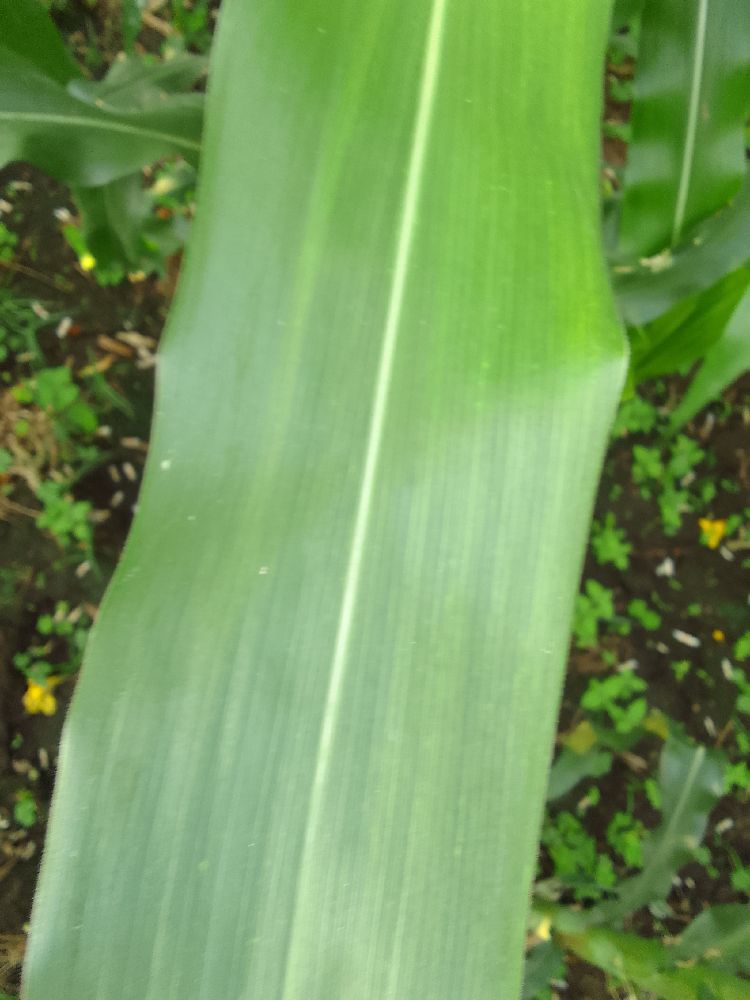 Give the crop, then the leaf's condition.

maize, healthy
